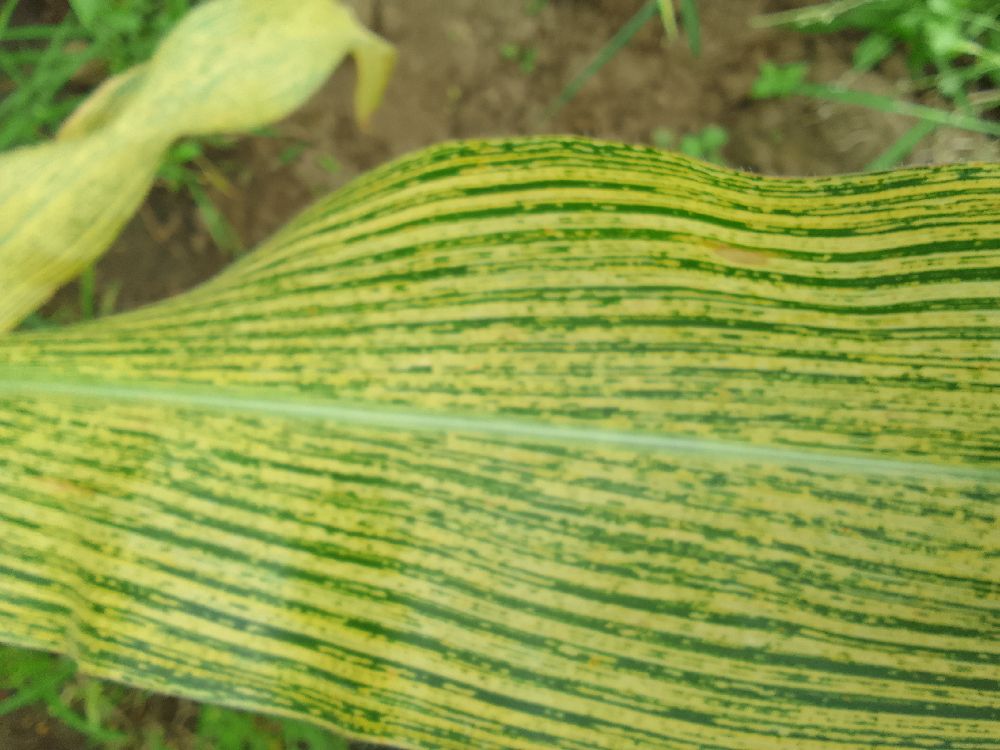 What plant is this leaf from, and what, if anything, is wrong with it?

maize, maize streak virus
